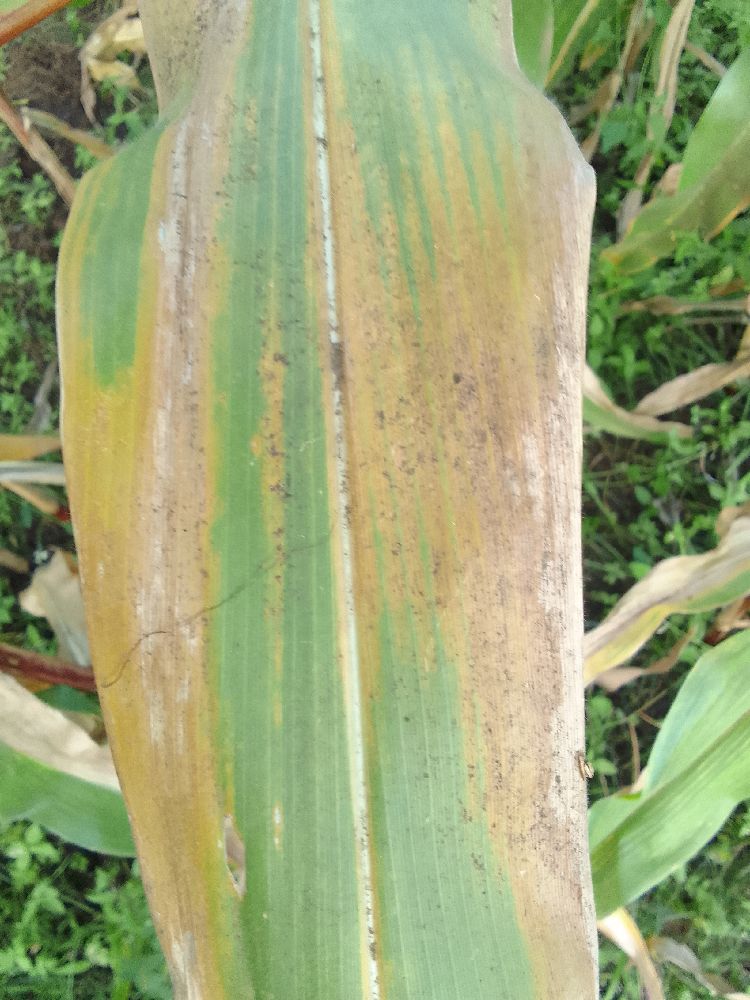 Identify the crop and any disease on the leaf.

maize, maize lethal necrosis
